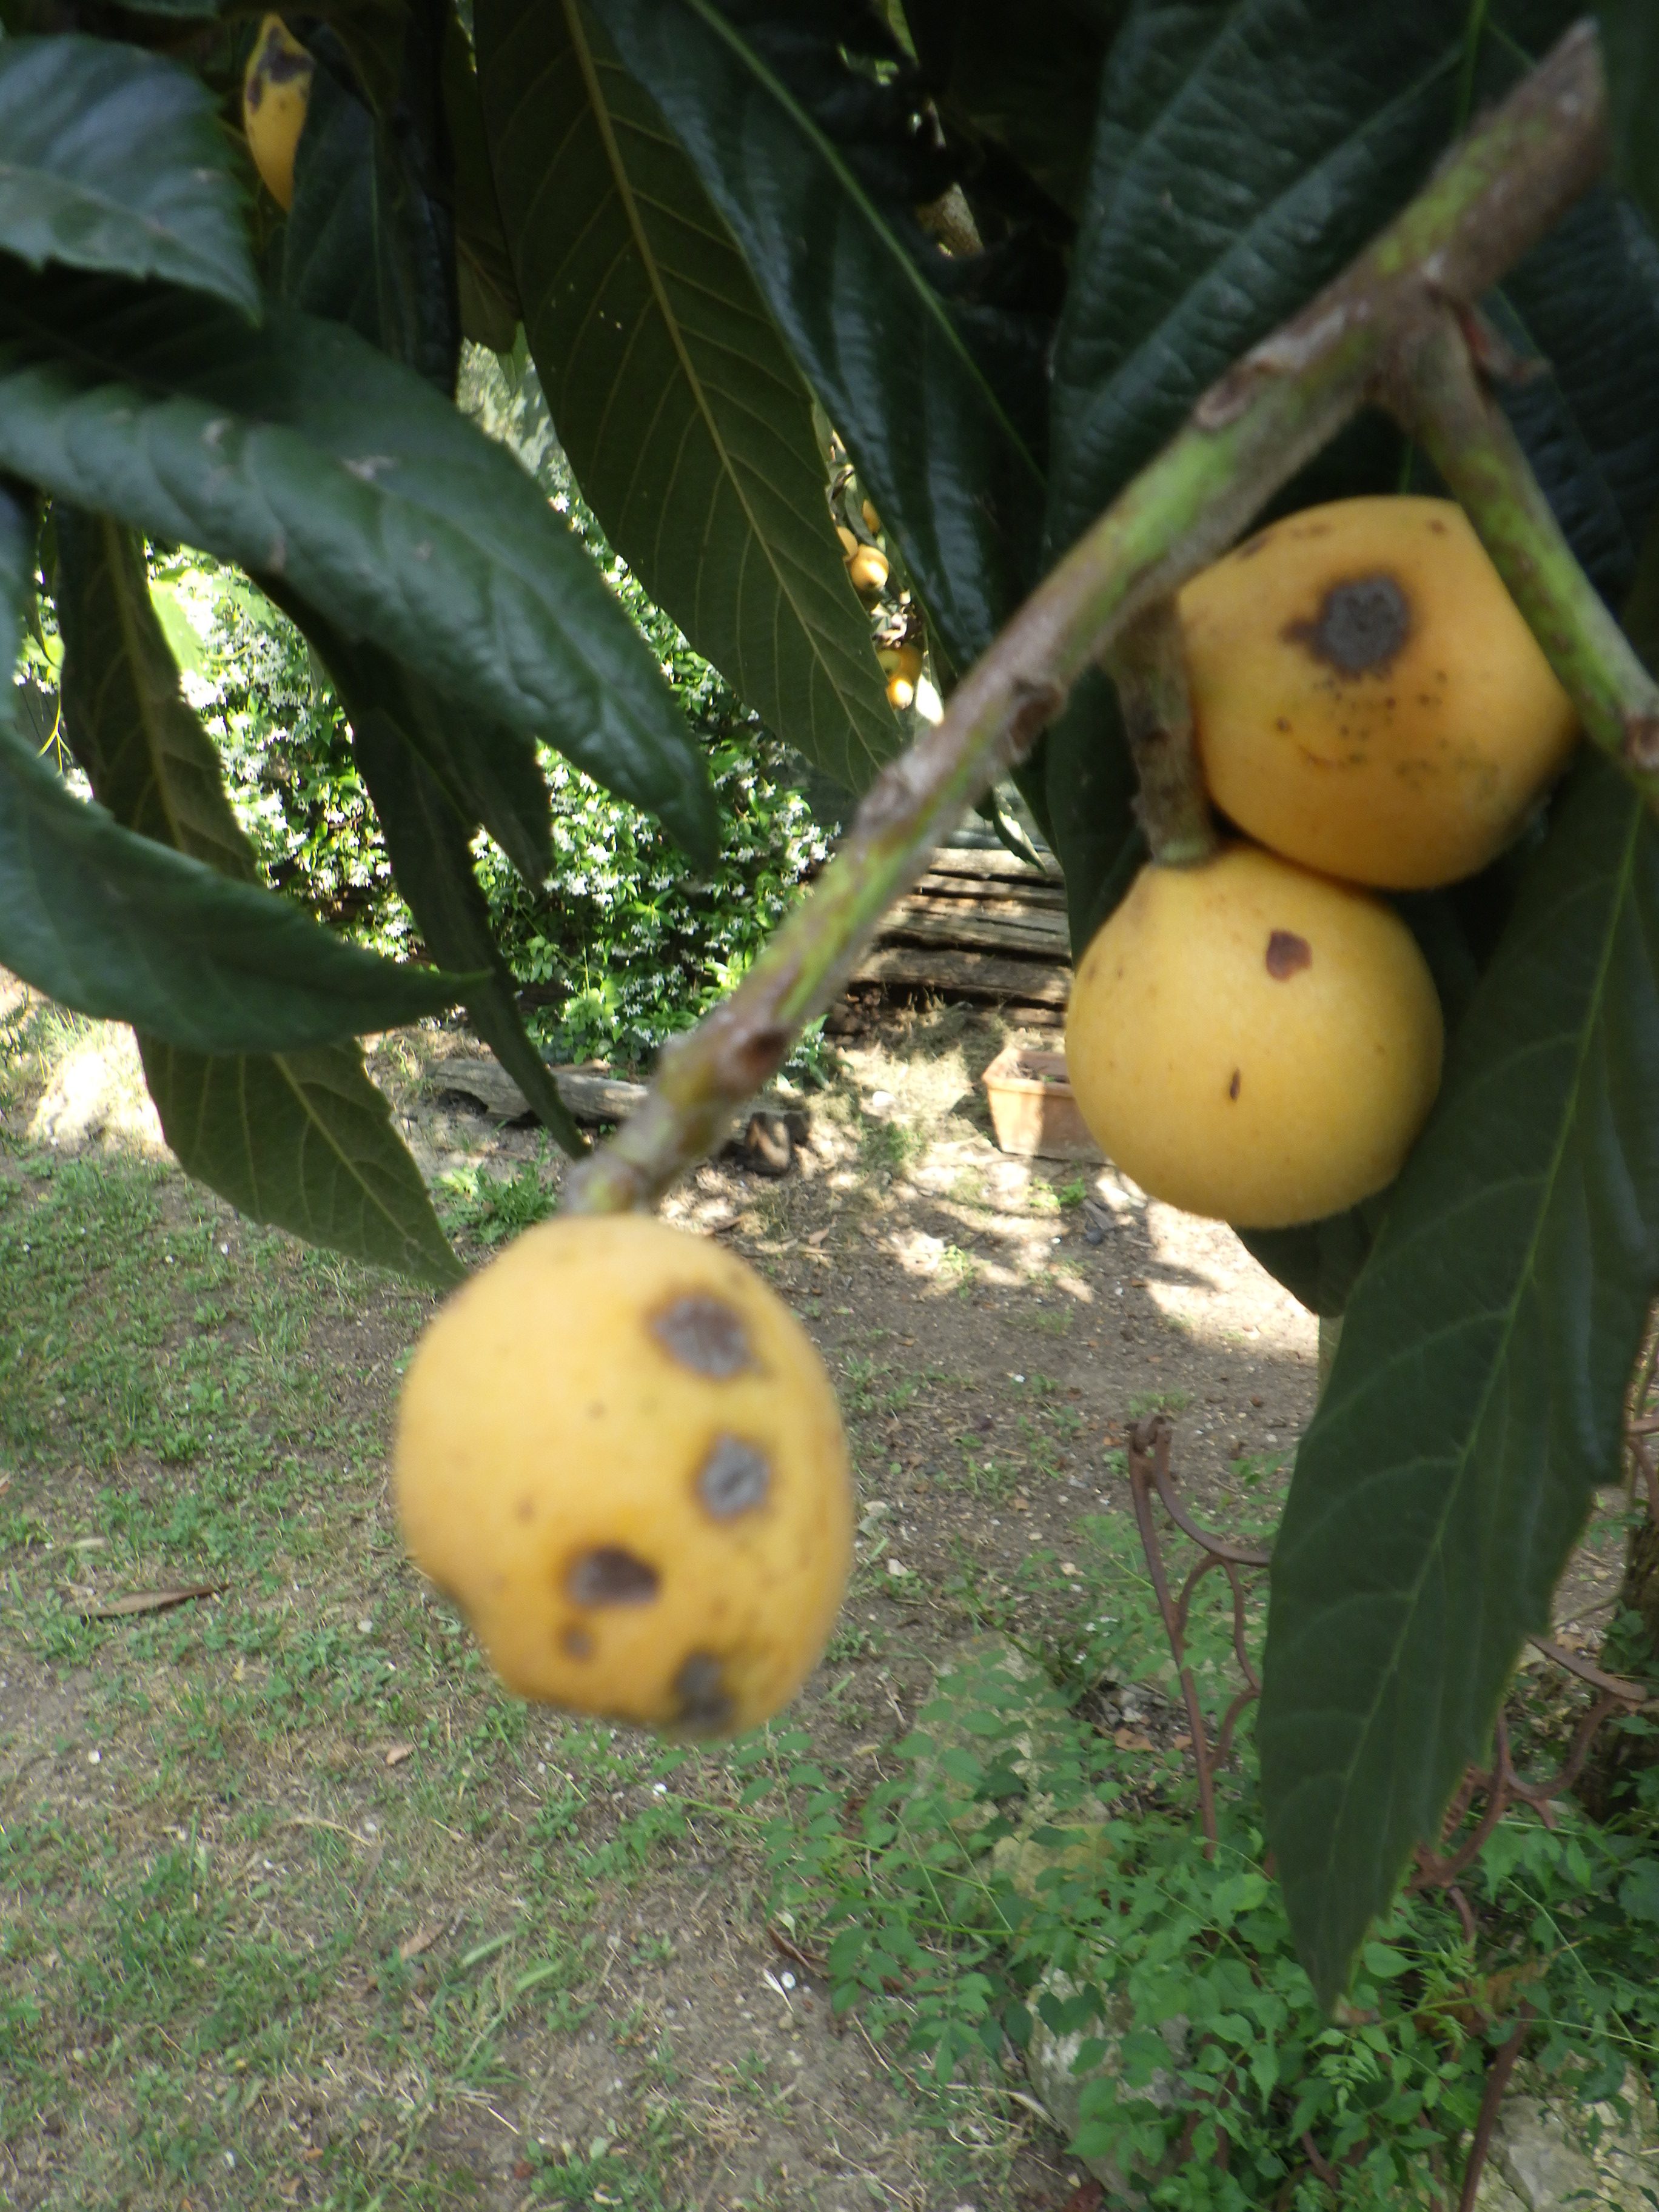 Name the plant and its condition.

japanese medlar, scab
